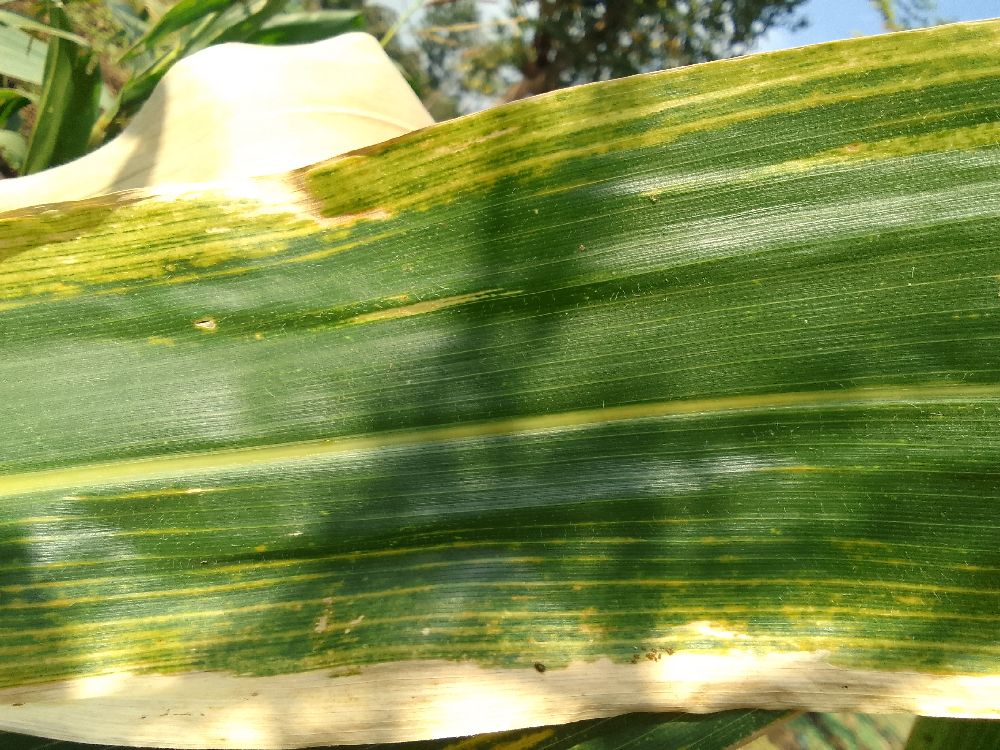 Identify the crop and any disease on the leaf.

maize, maize lethal necrosis
